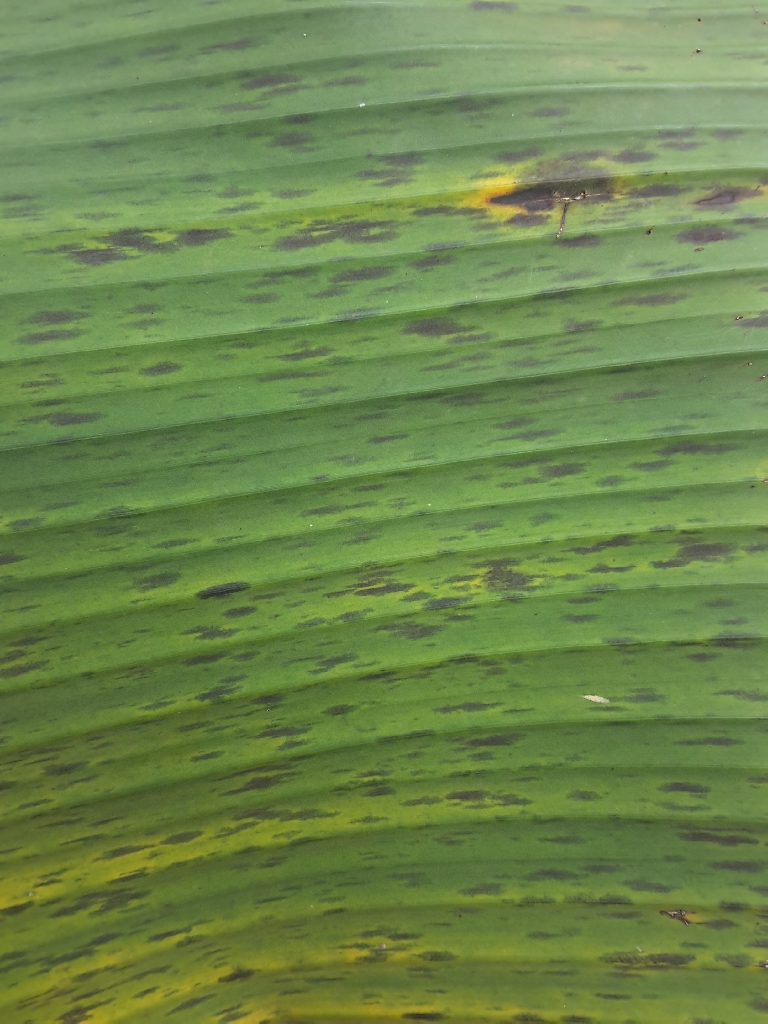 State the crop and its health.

banana, black sigatoka
